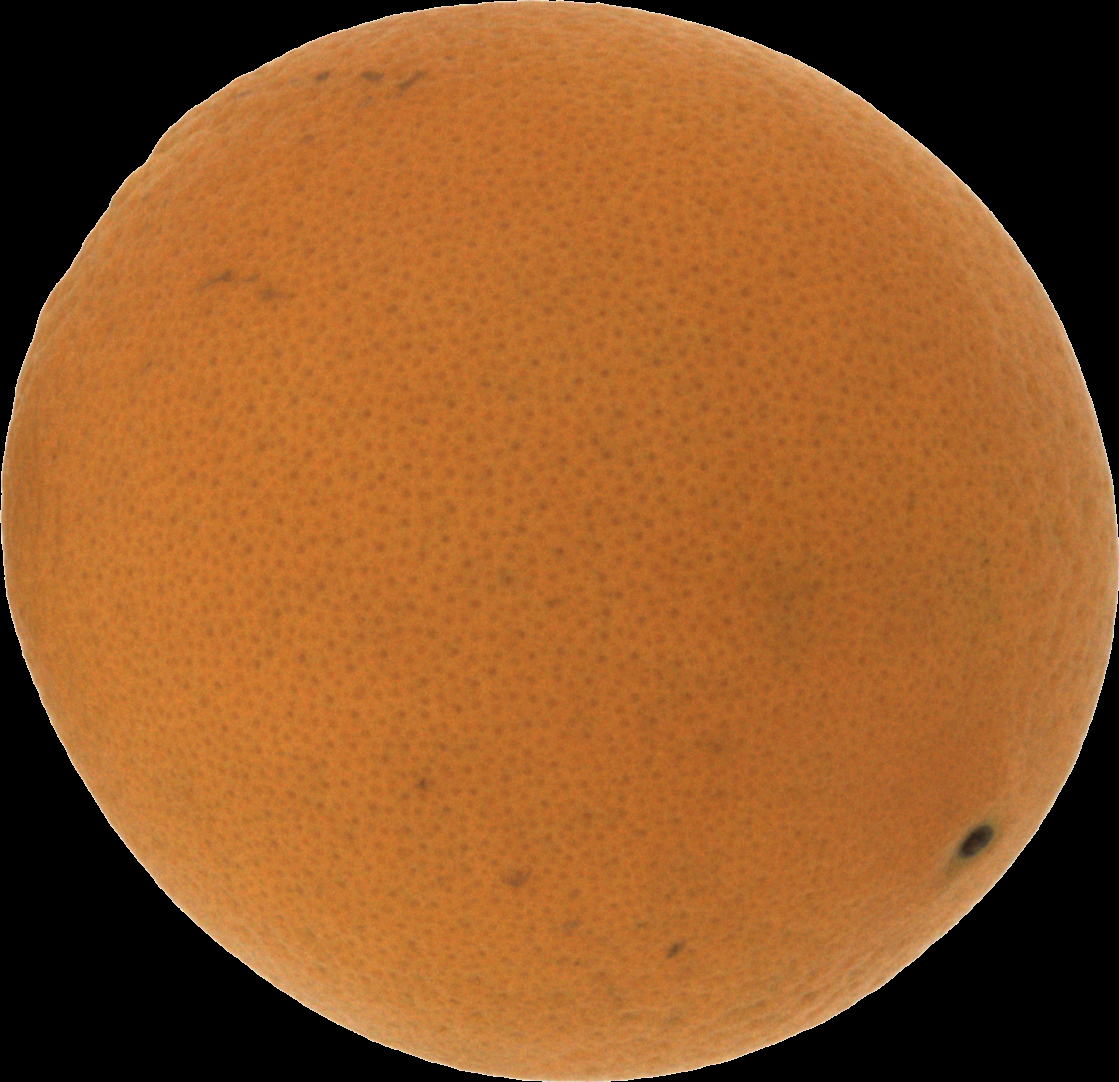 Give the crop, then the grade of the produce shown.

orange, good
